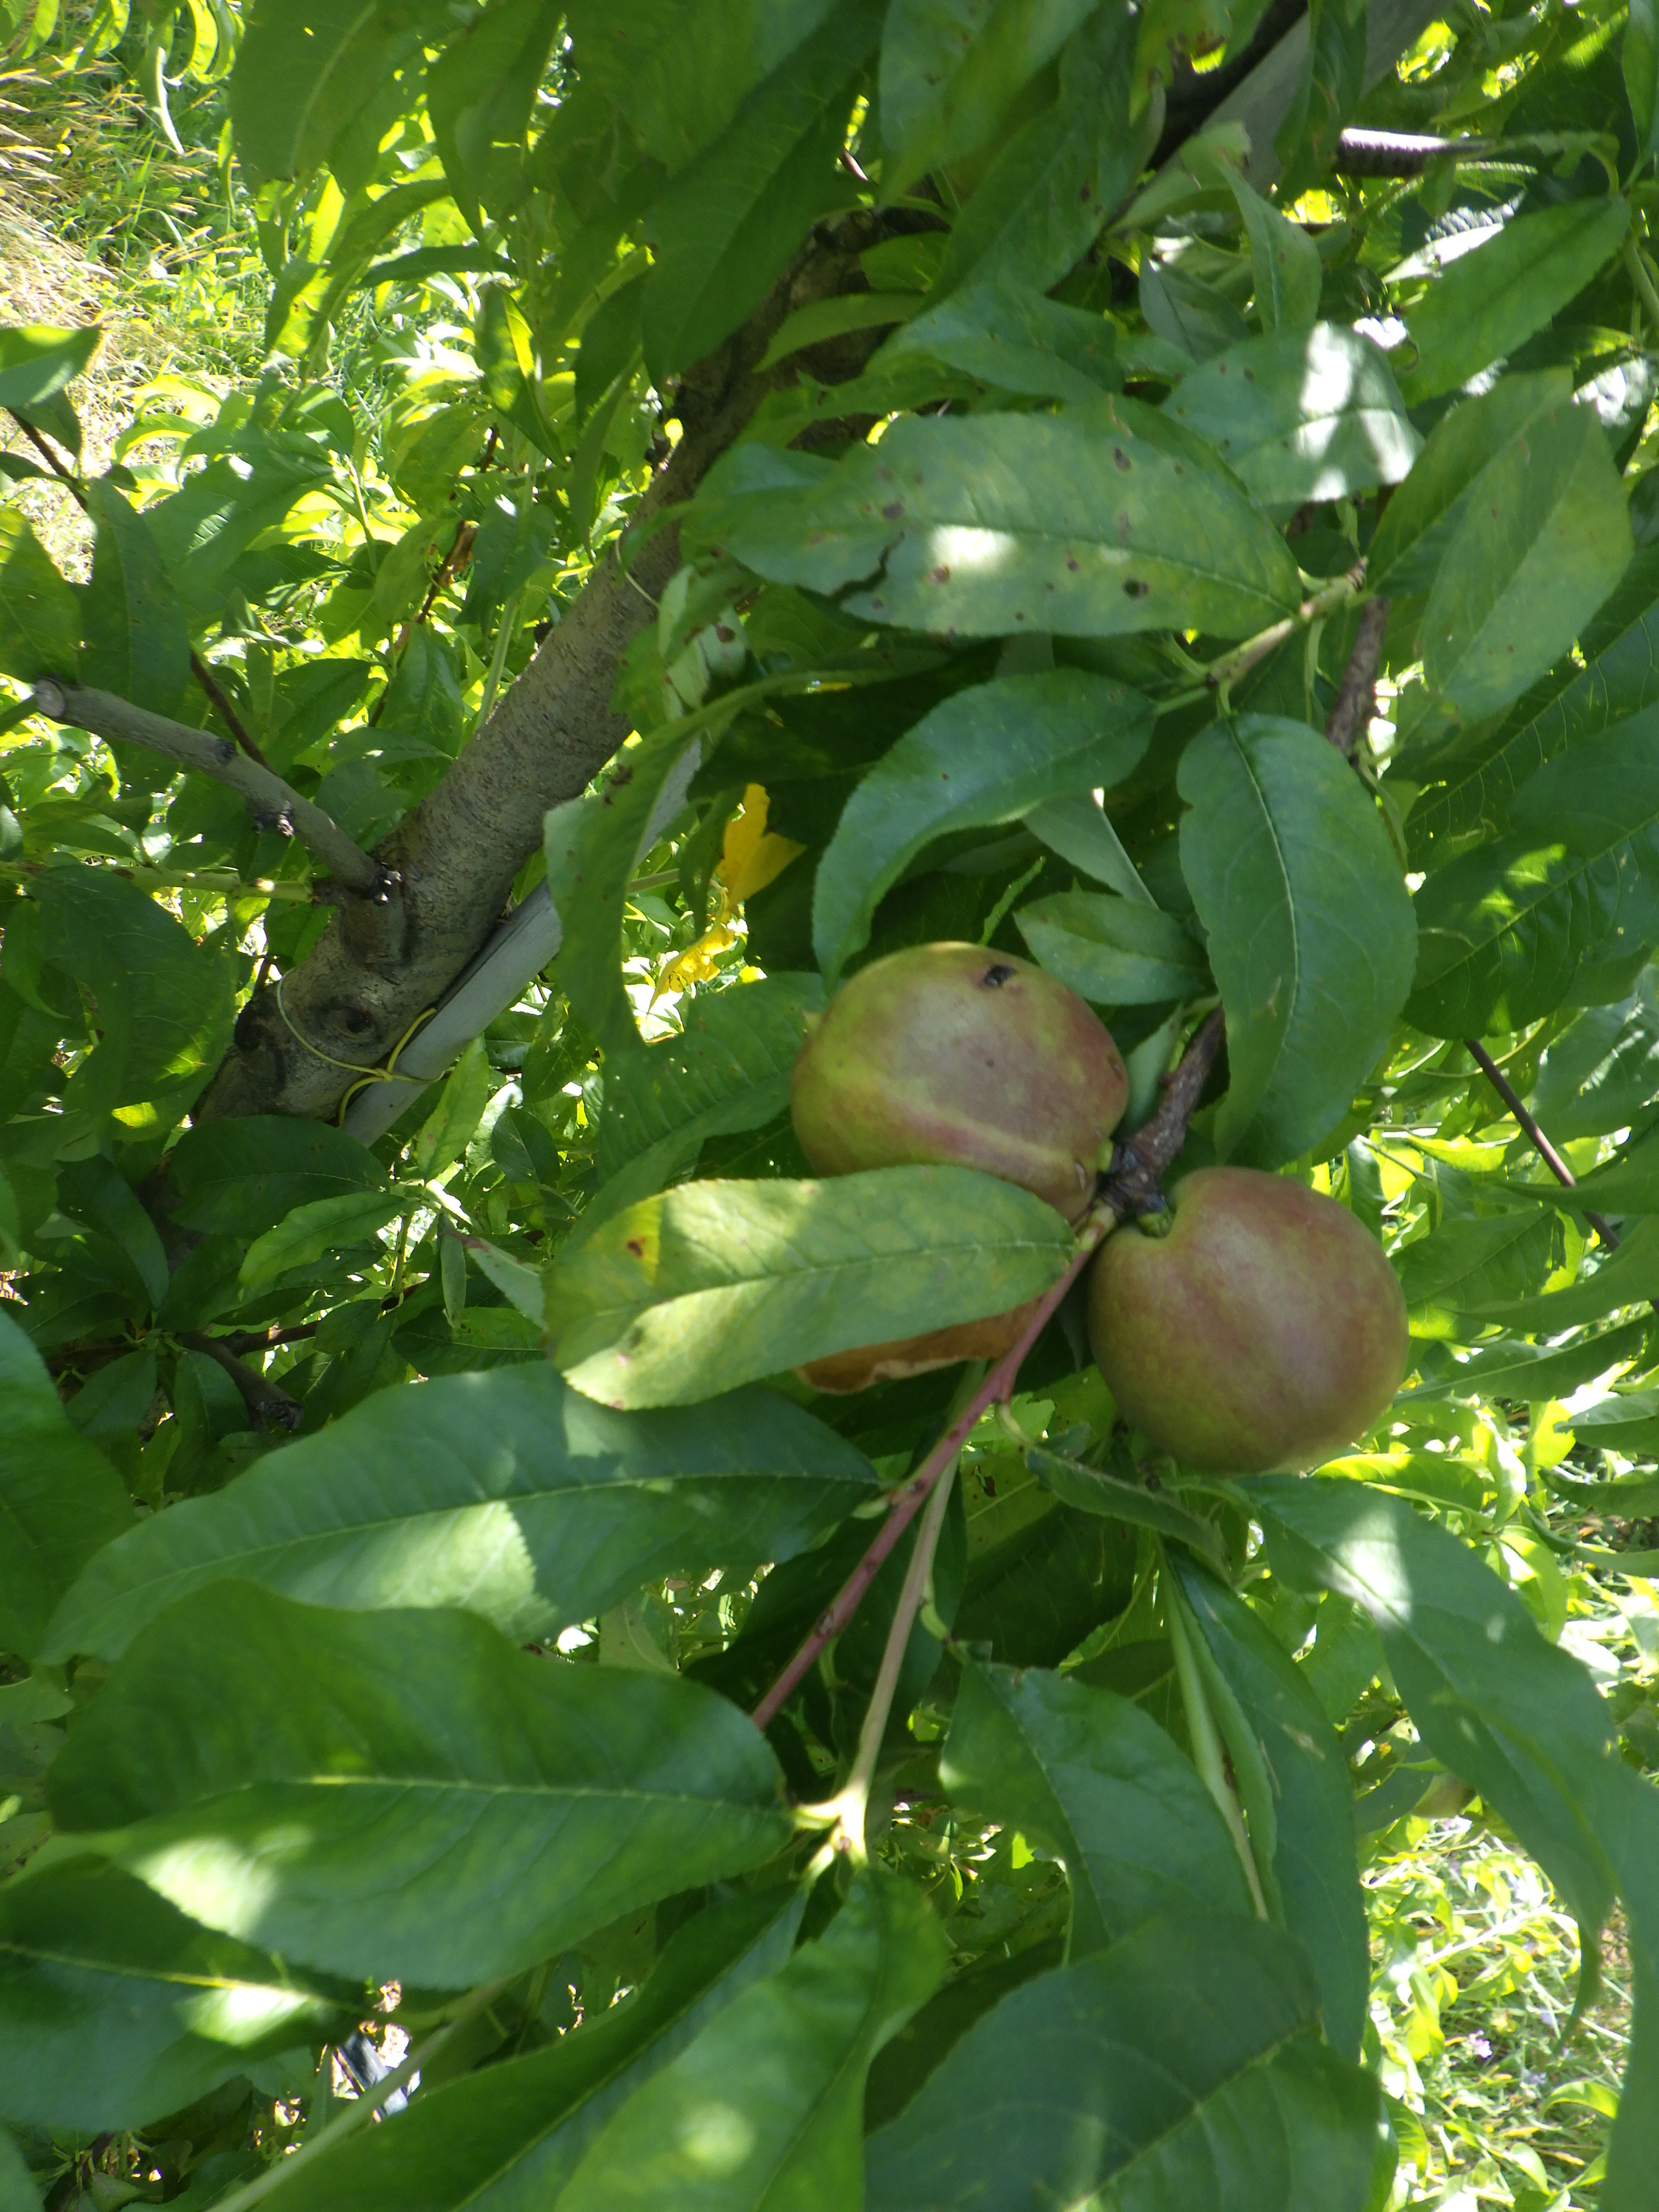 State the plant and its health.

peach, mechanical damage, shot hole disease
